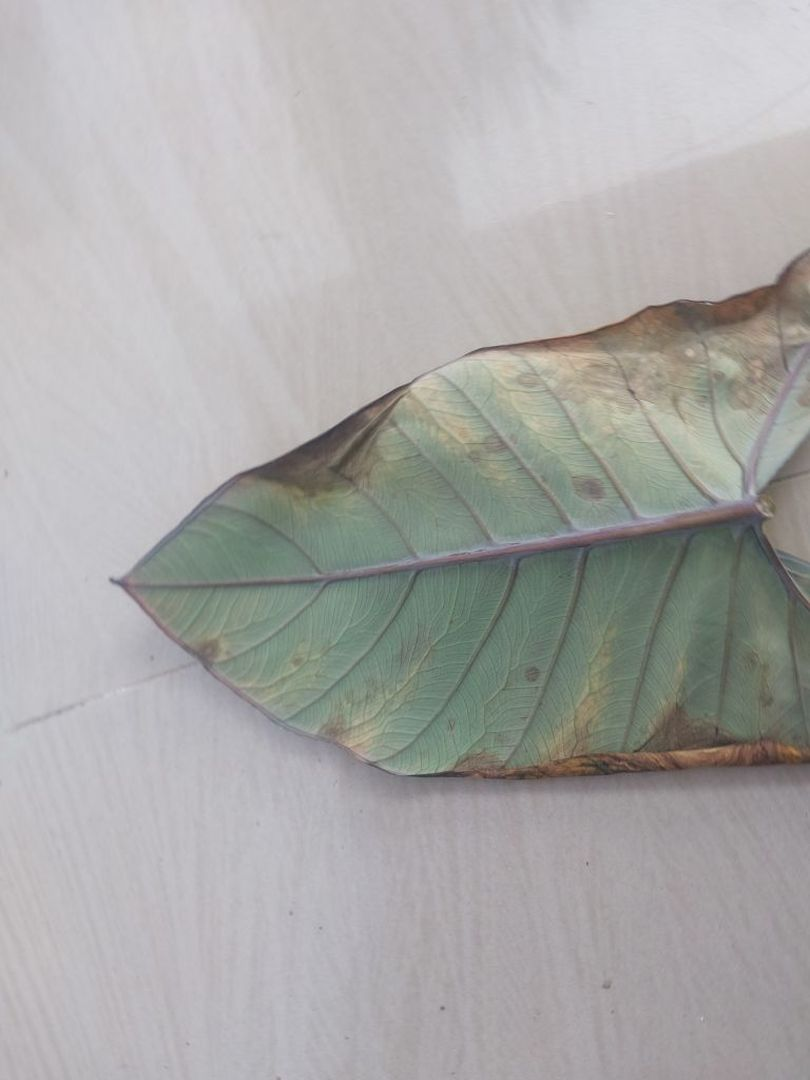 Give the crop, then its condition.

taro, leaf blight
